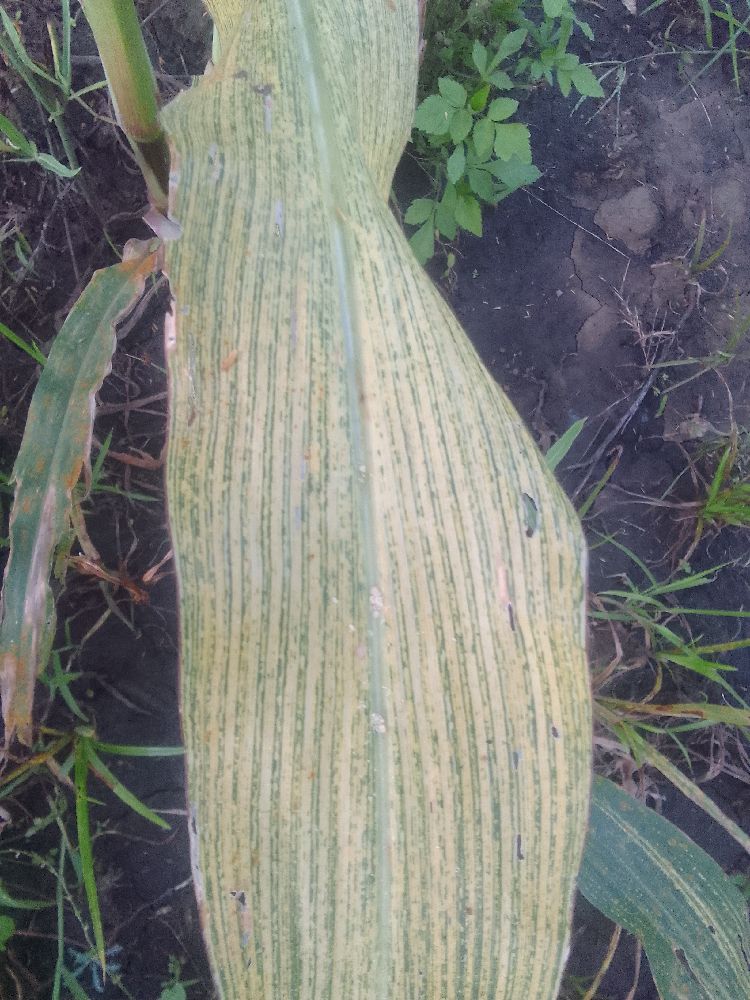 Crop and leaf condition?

maize, maize streak virus
